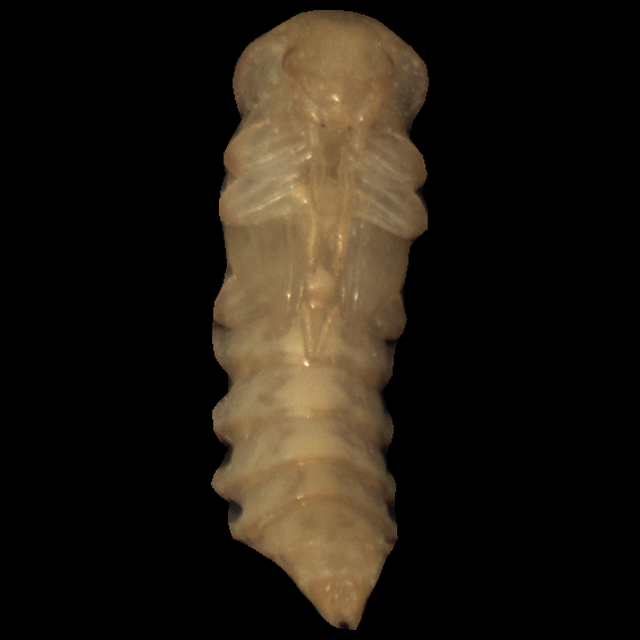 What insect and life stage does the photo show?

mealworm pupa
